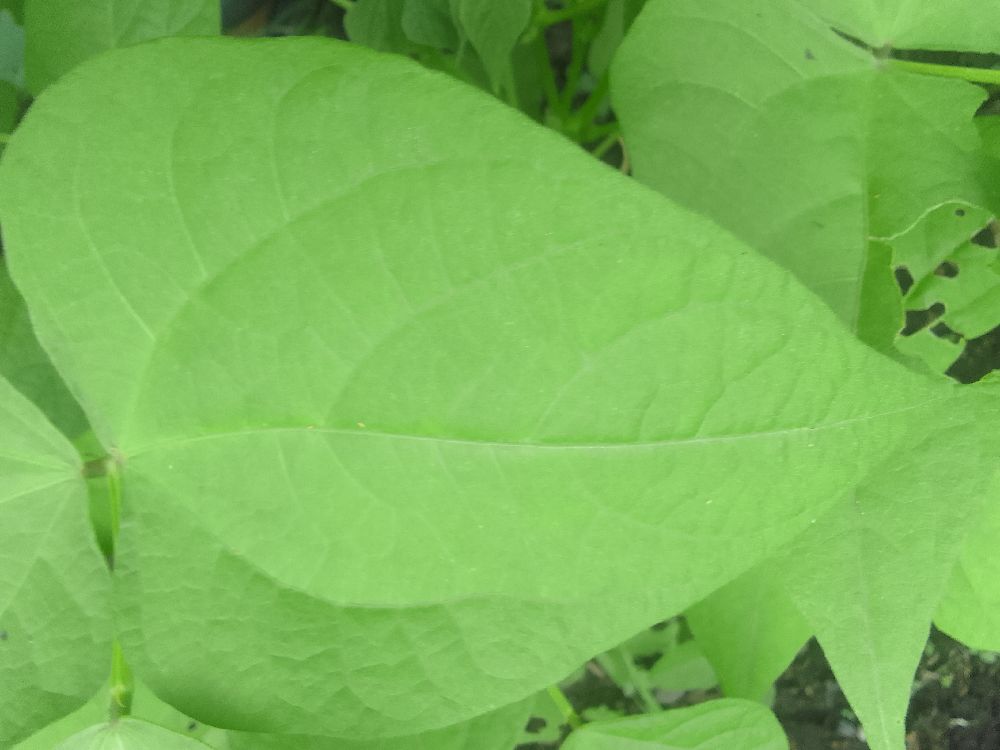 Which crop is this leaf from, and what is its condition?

common bean, healthy
